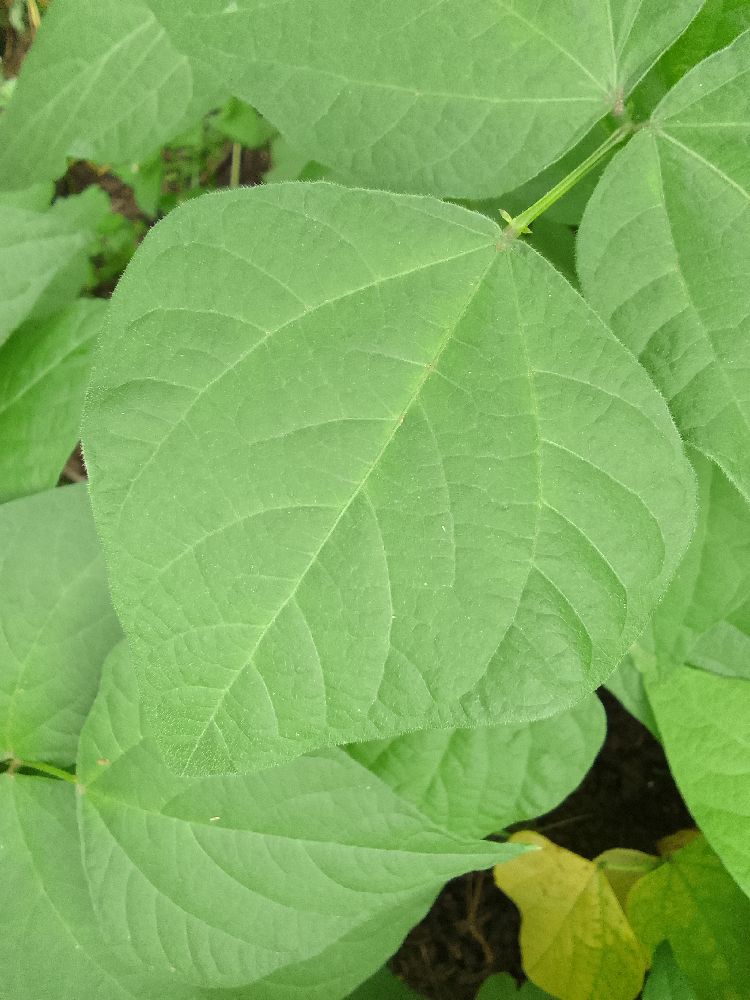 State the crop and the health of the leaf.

common bean, healthy
